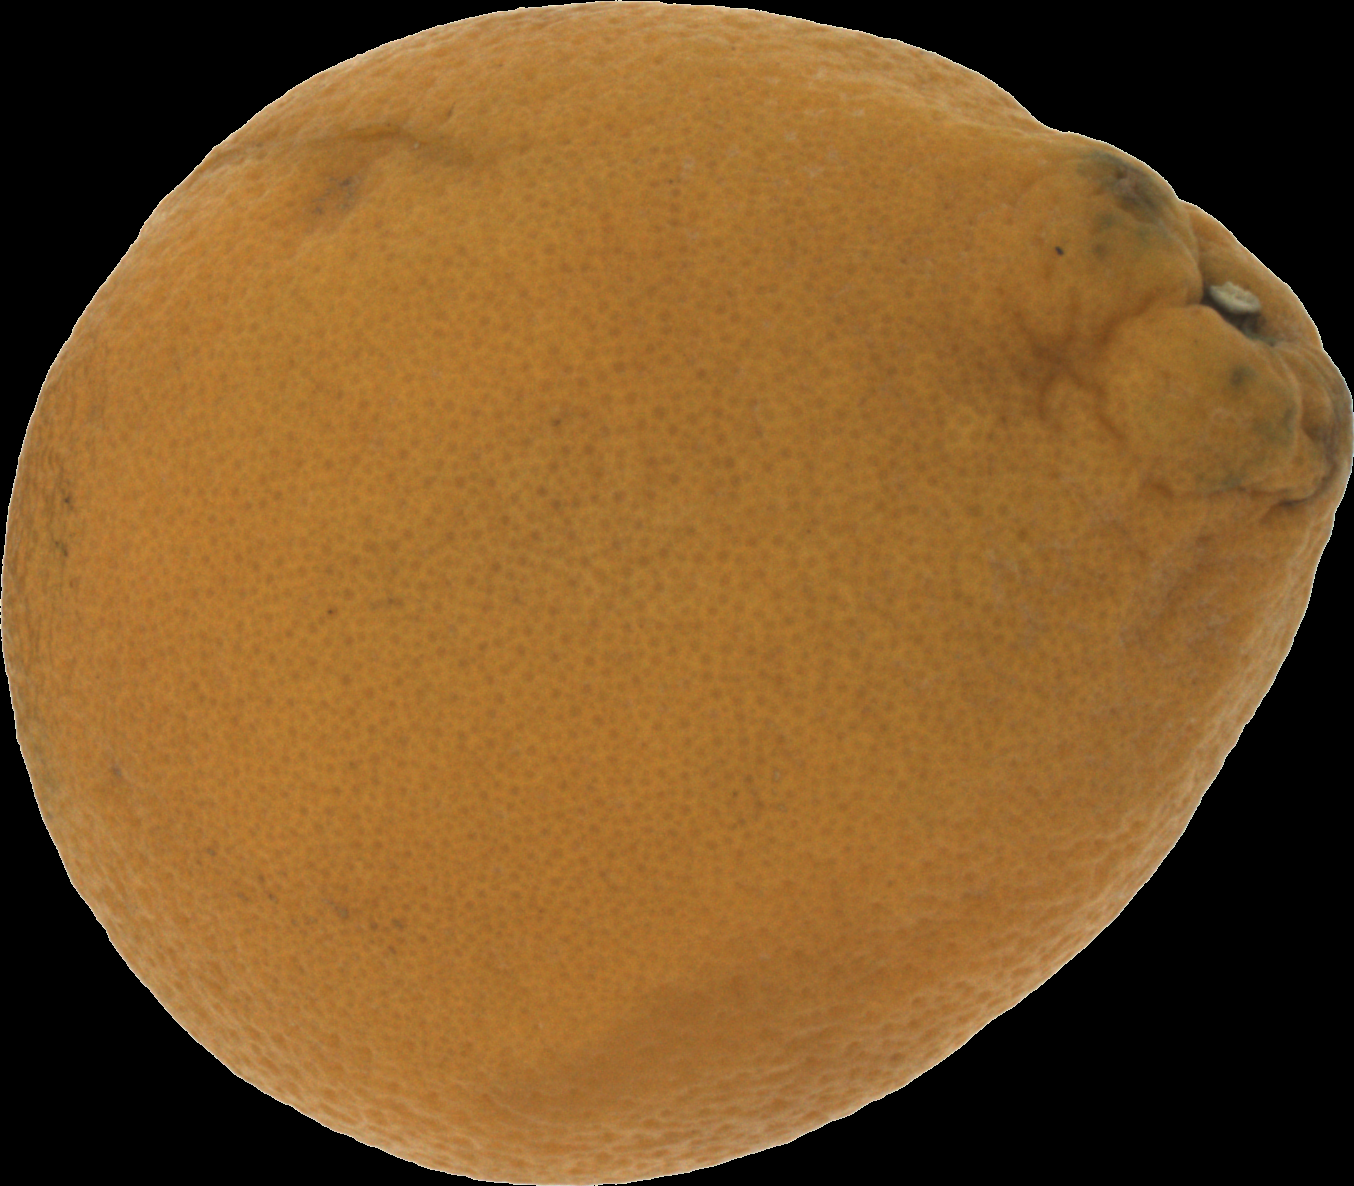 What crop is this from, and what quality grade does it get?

orange, bad
